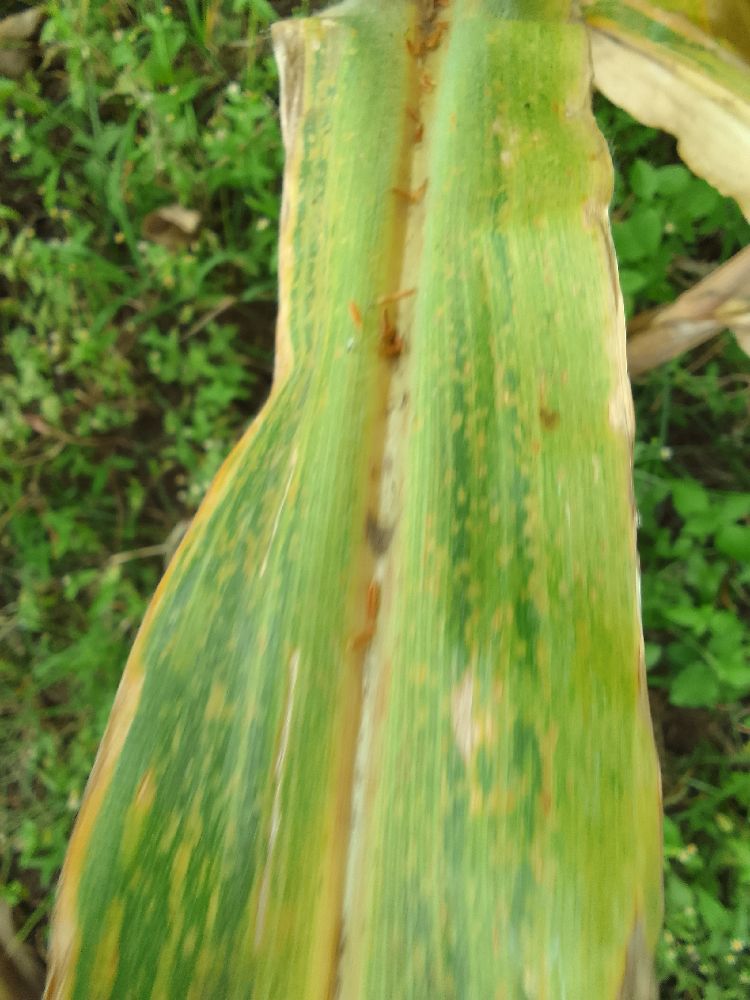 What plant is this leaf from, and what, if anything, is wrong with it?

maize, maize lethal necrosis
